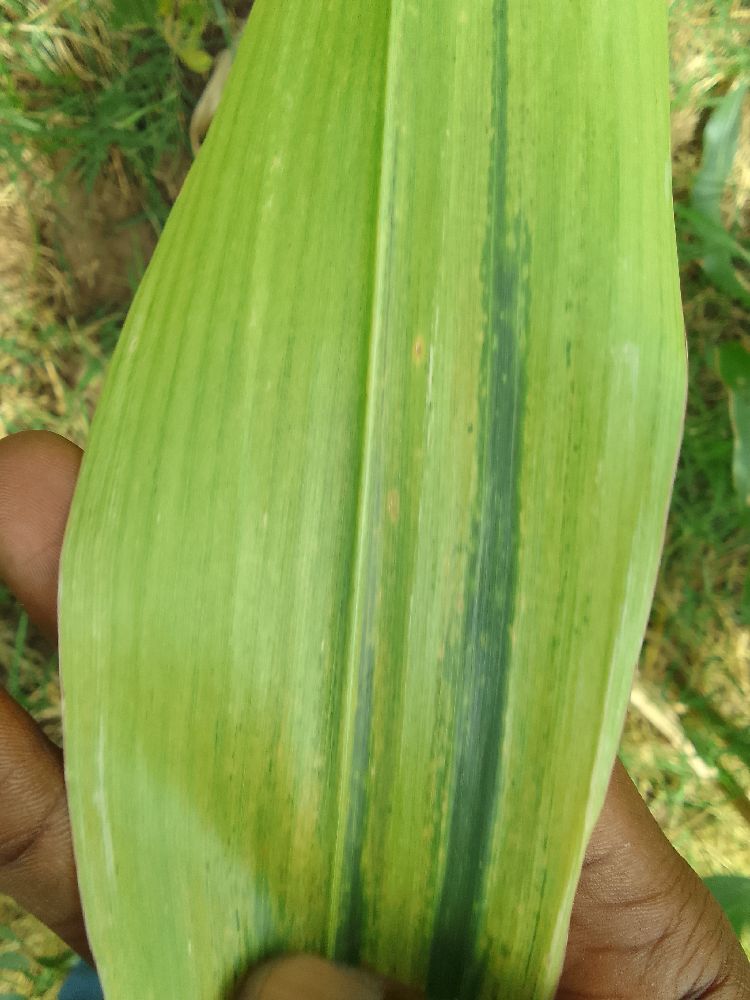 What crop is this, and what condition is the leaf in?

maize, maize lethal necrosis
